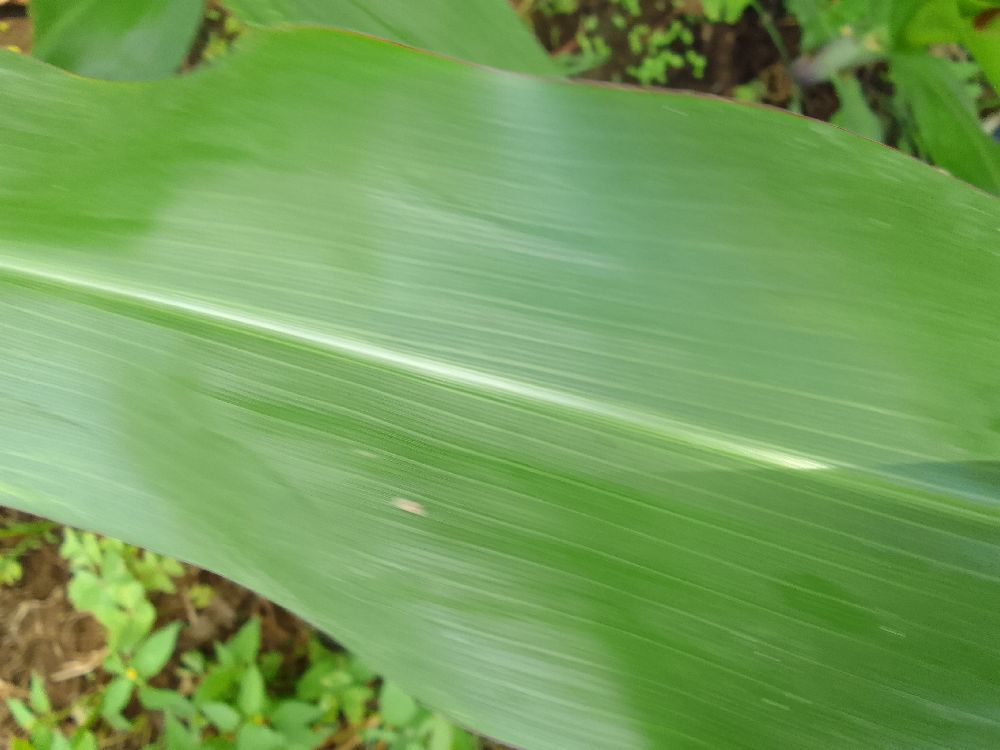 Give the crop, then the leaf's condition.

maize, healthy
